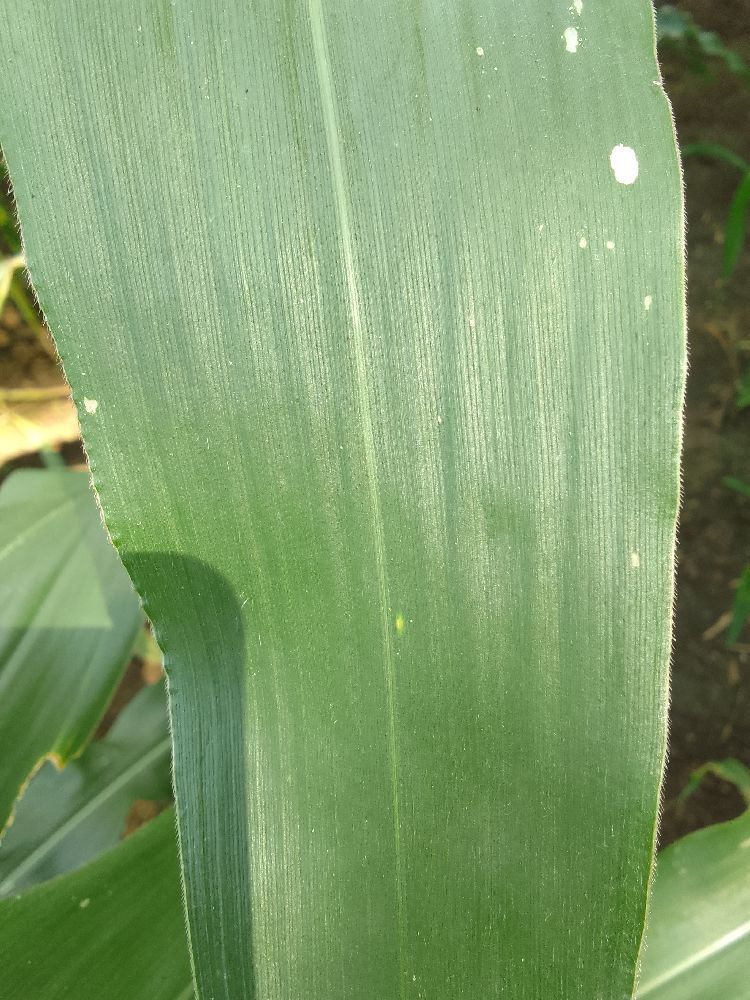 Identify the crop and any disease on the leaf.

maize, healthy
